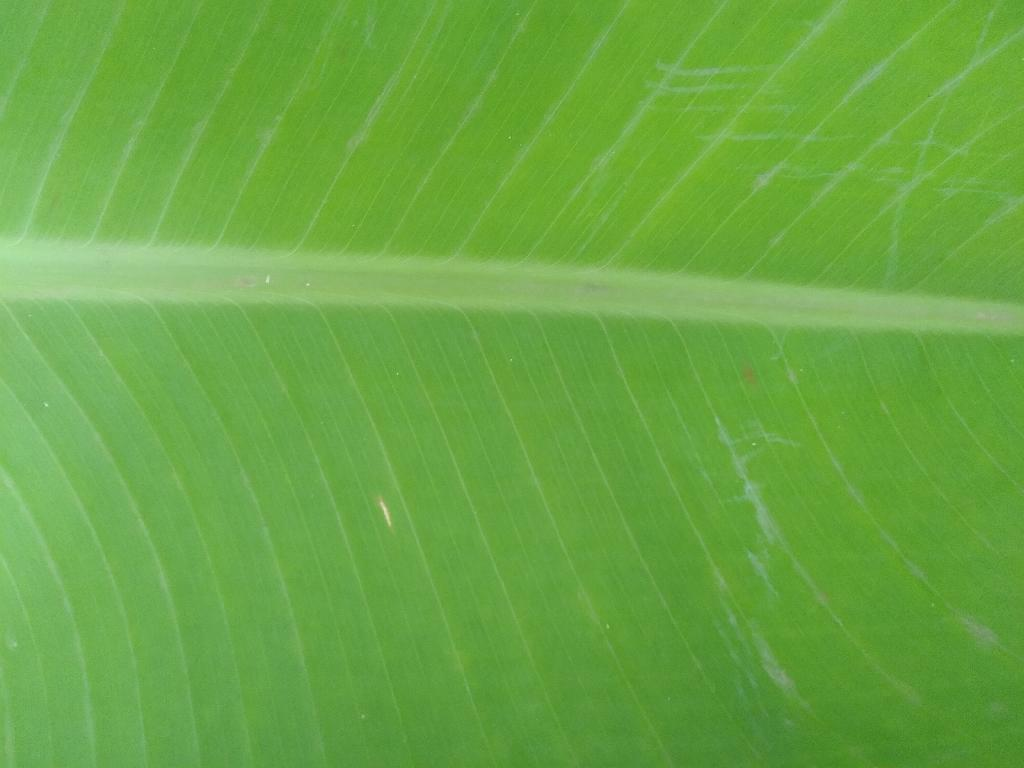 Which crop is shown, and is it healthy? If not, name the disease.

banana, healthy
